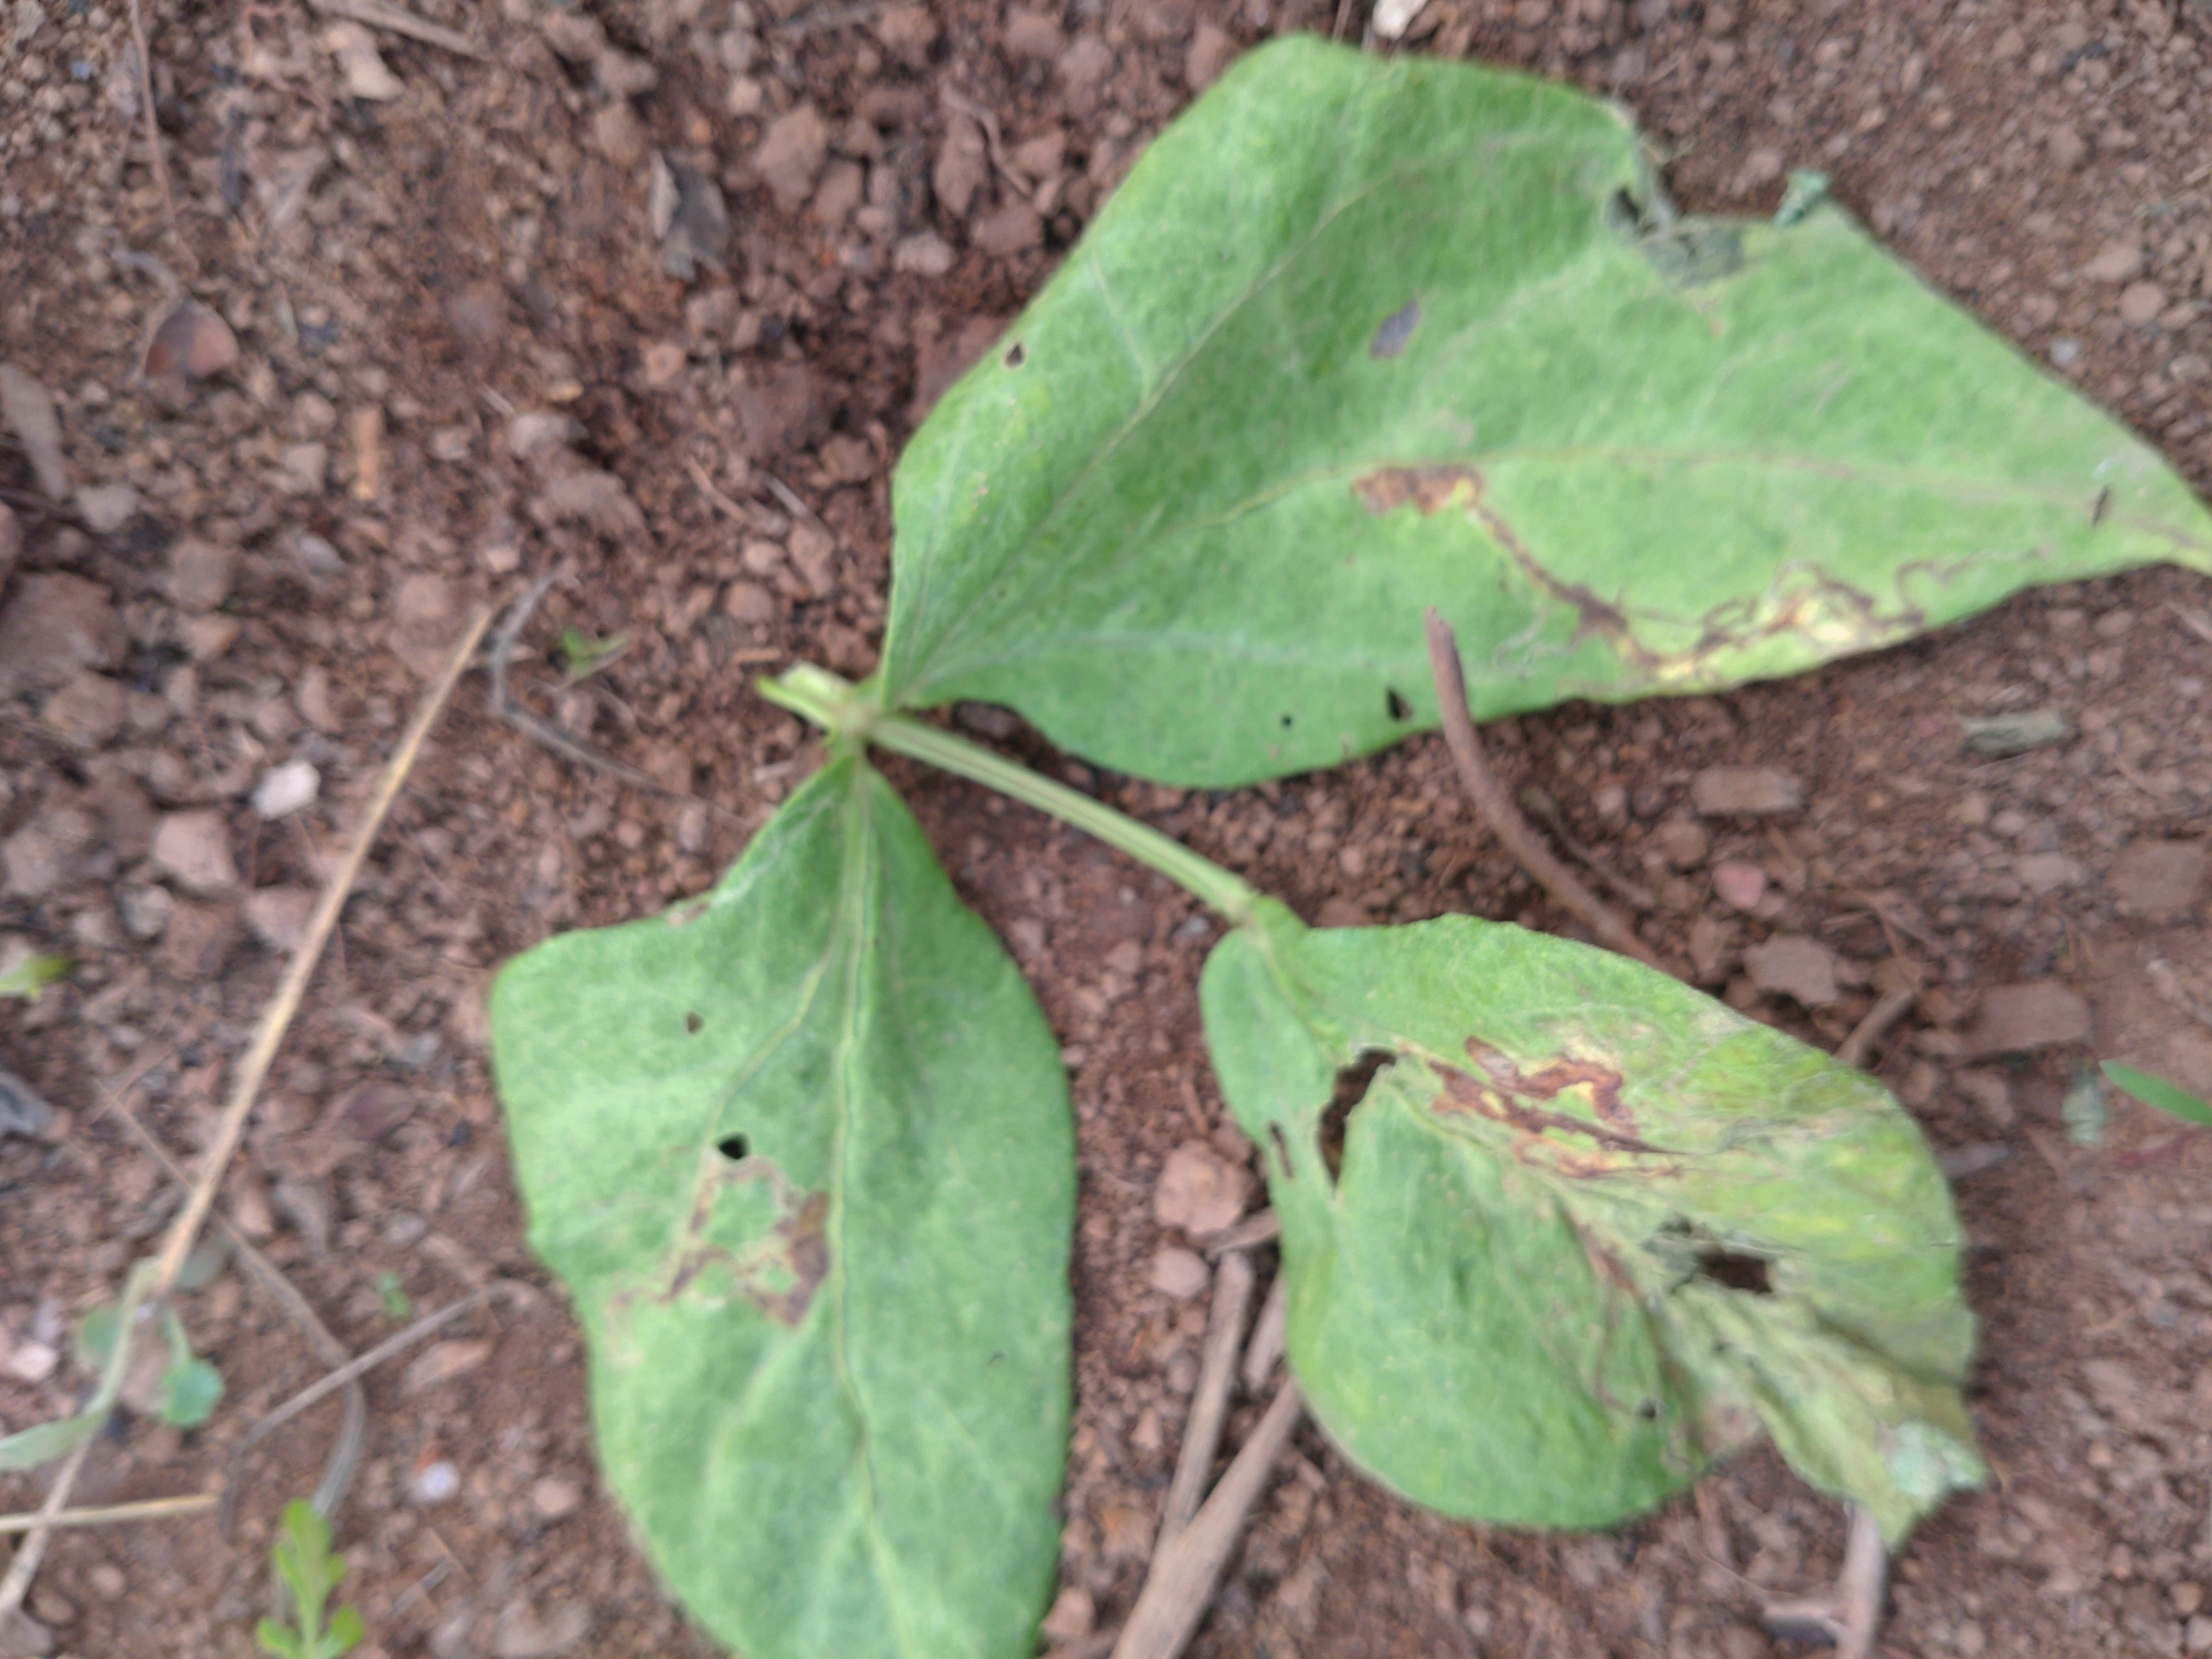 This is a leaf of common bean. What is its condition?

anthracnose
